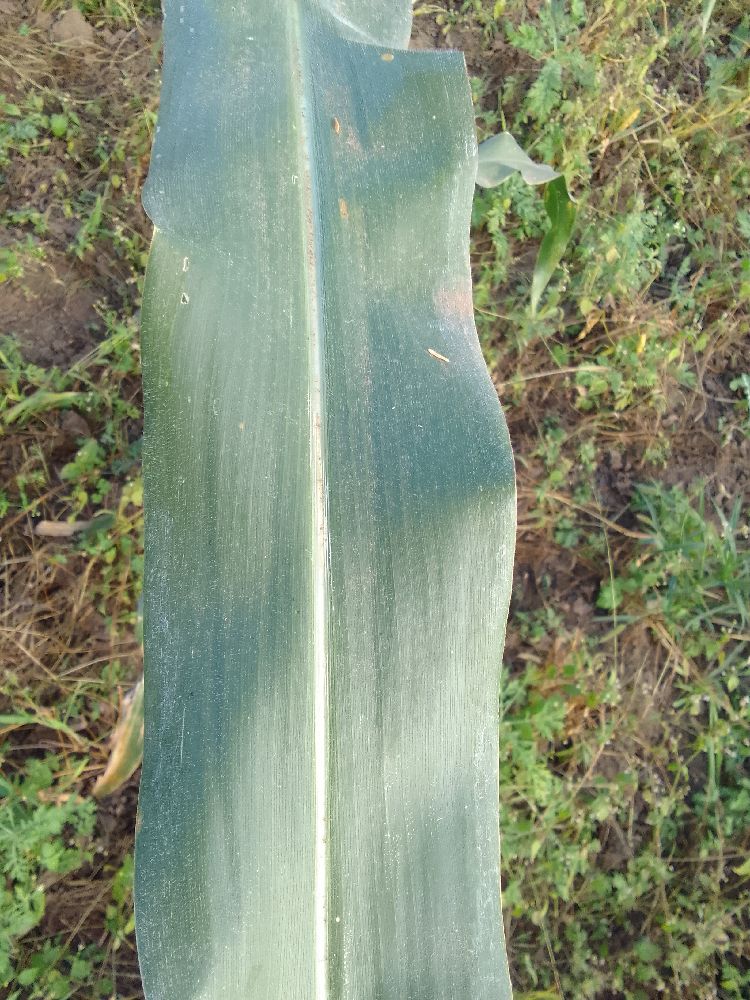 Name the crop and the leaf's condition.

maize, healthy
